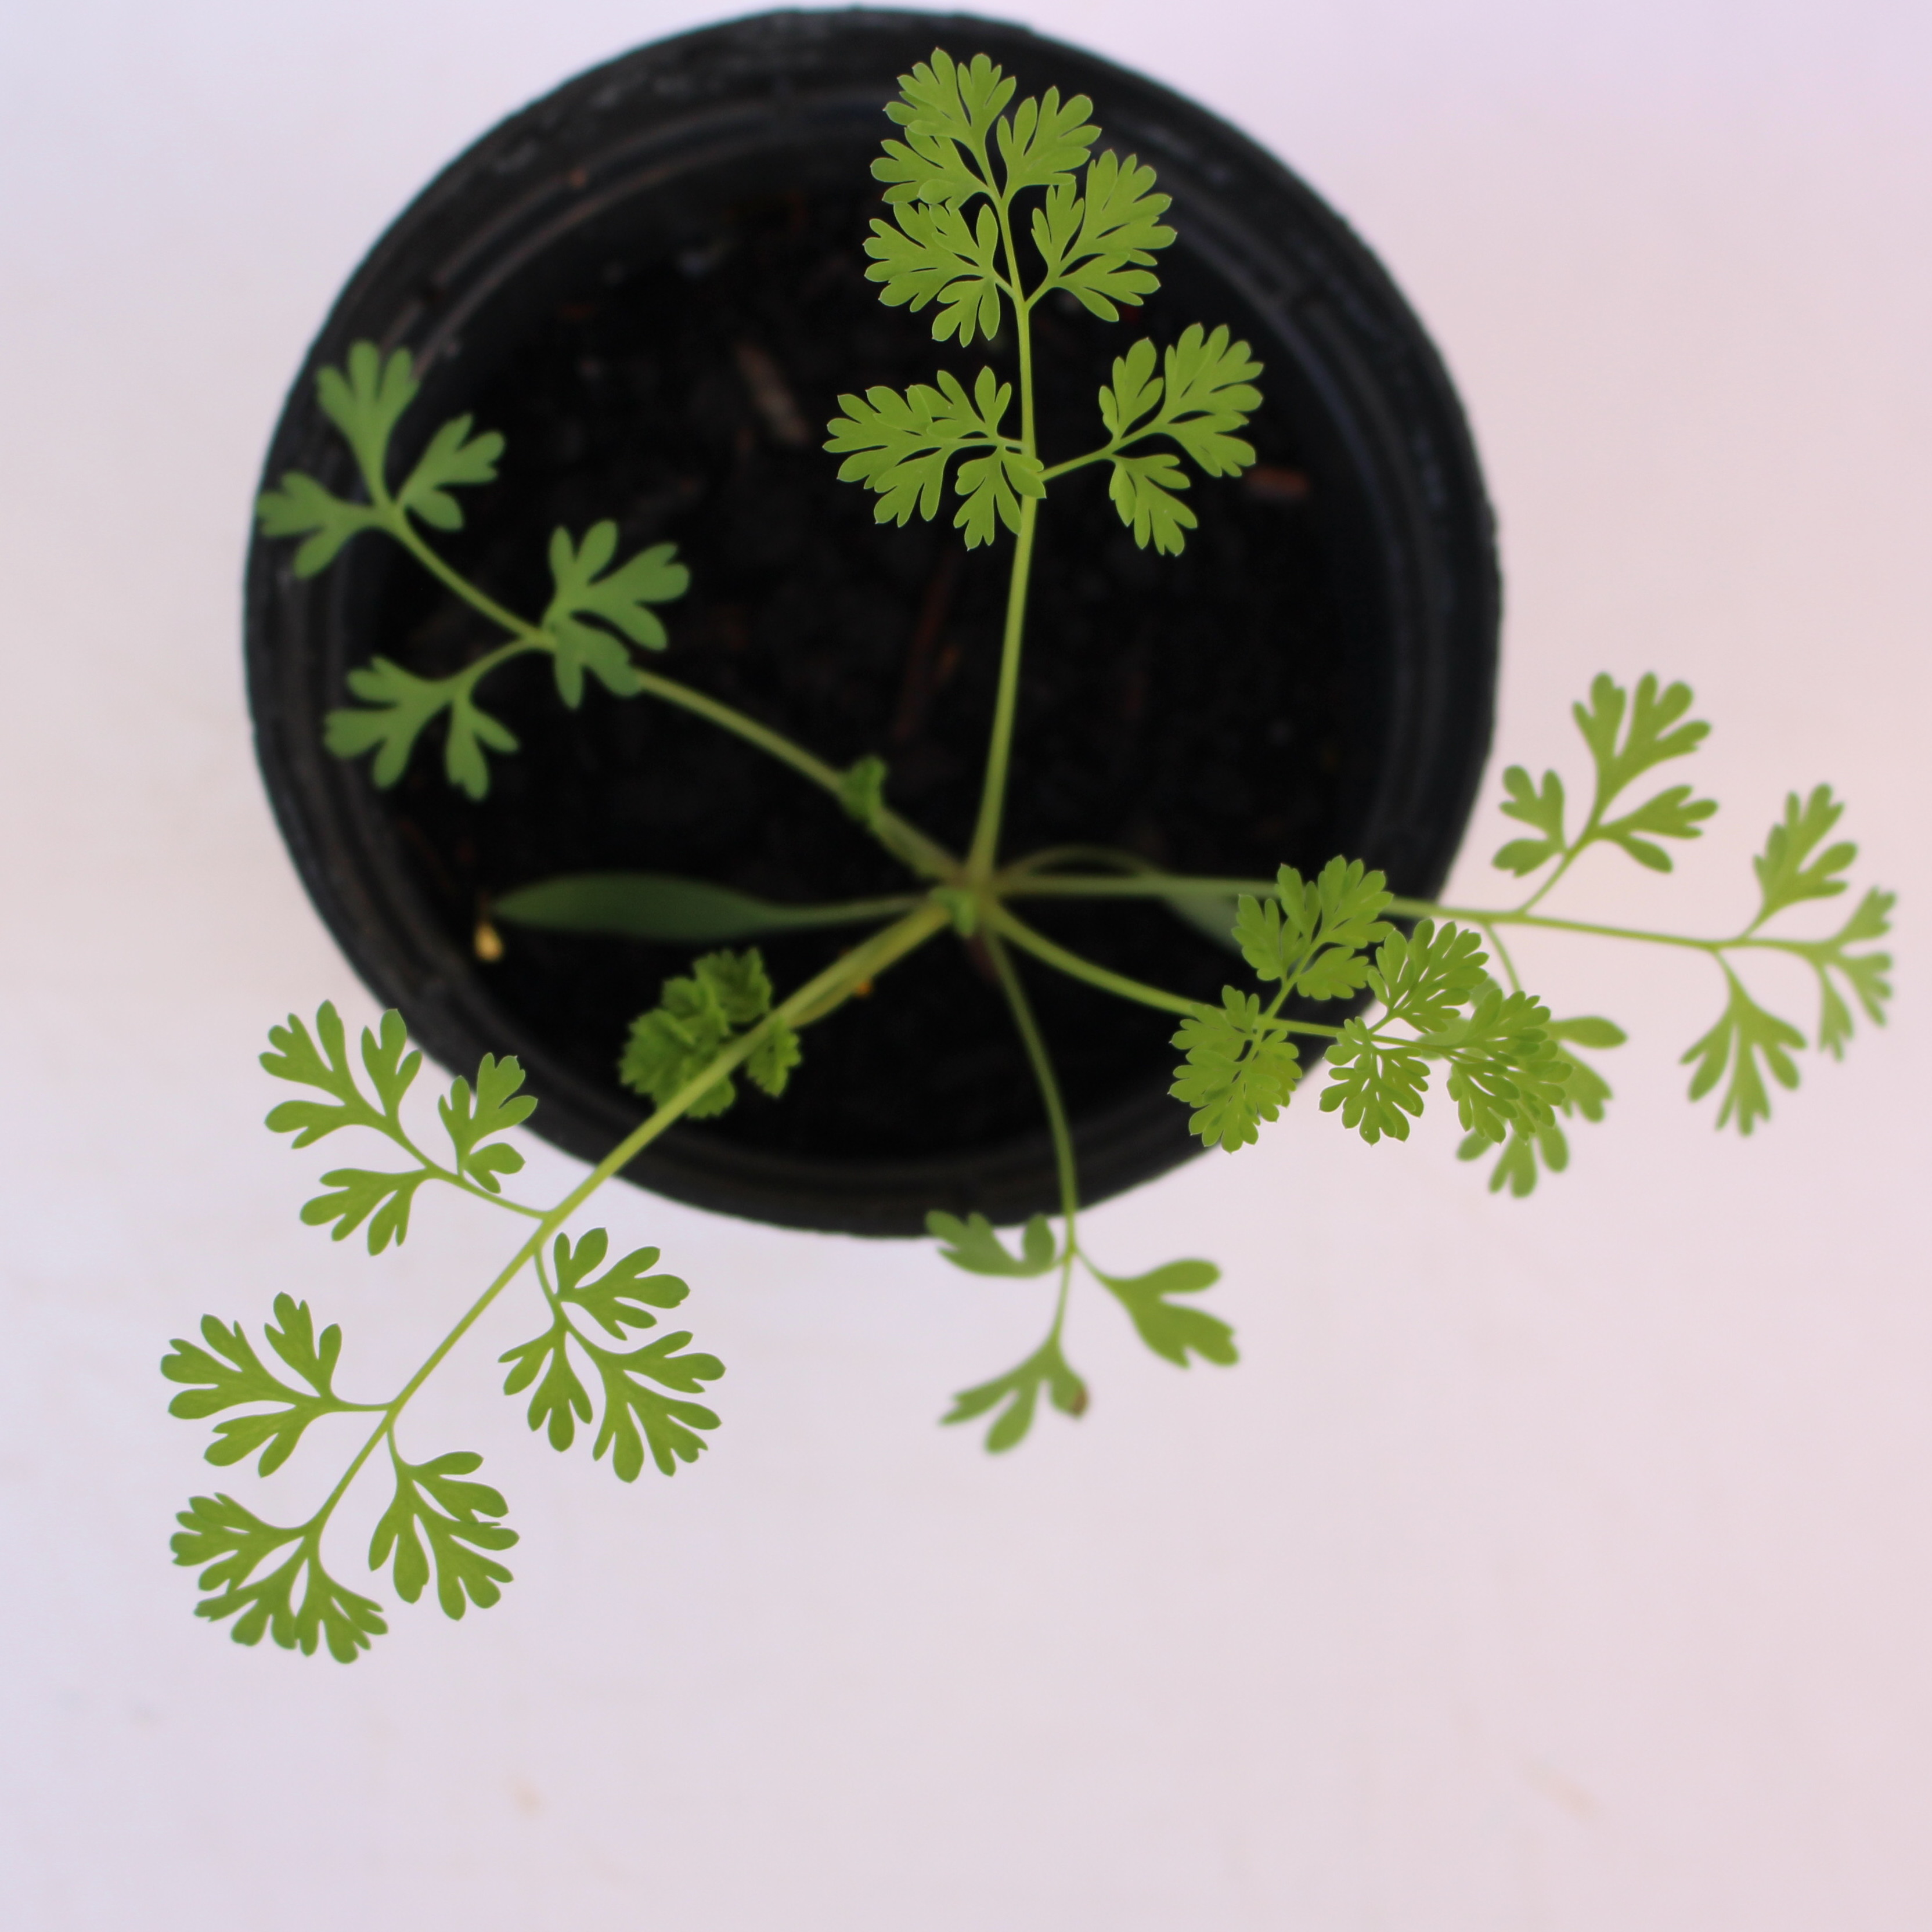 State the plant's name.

Fumaria officinalis
